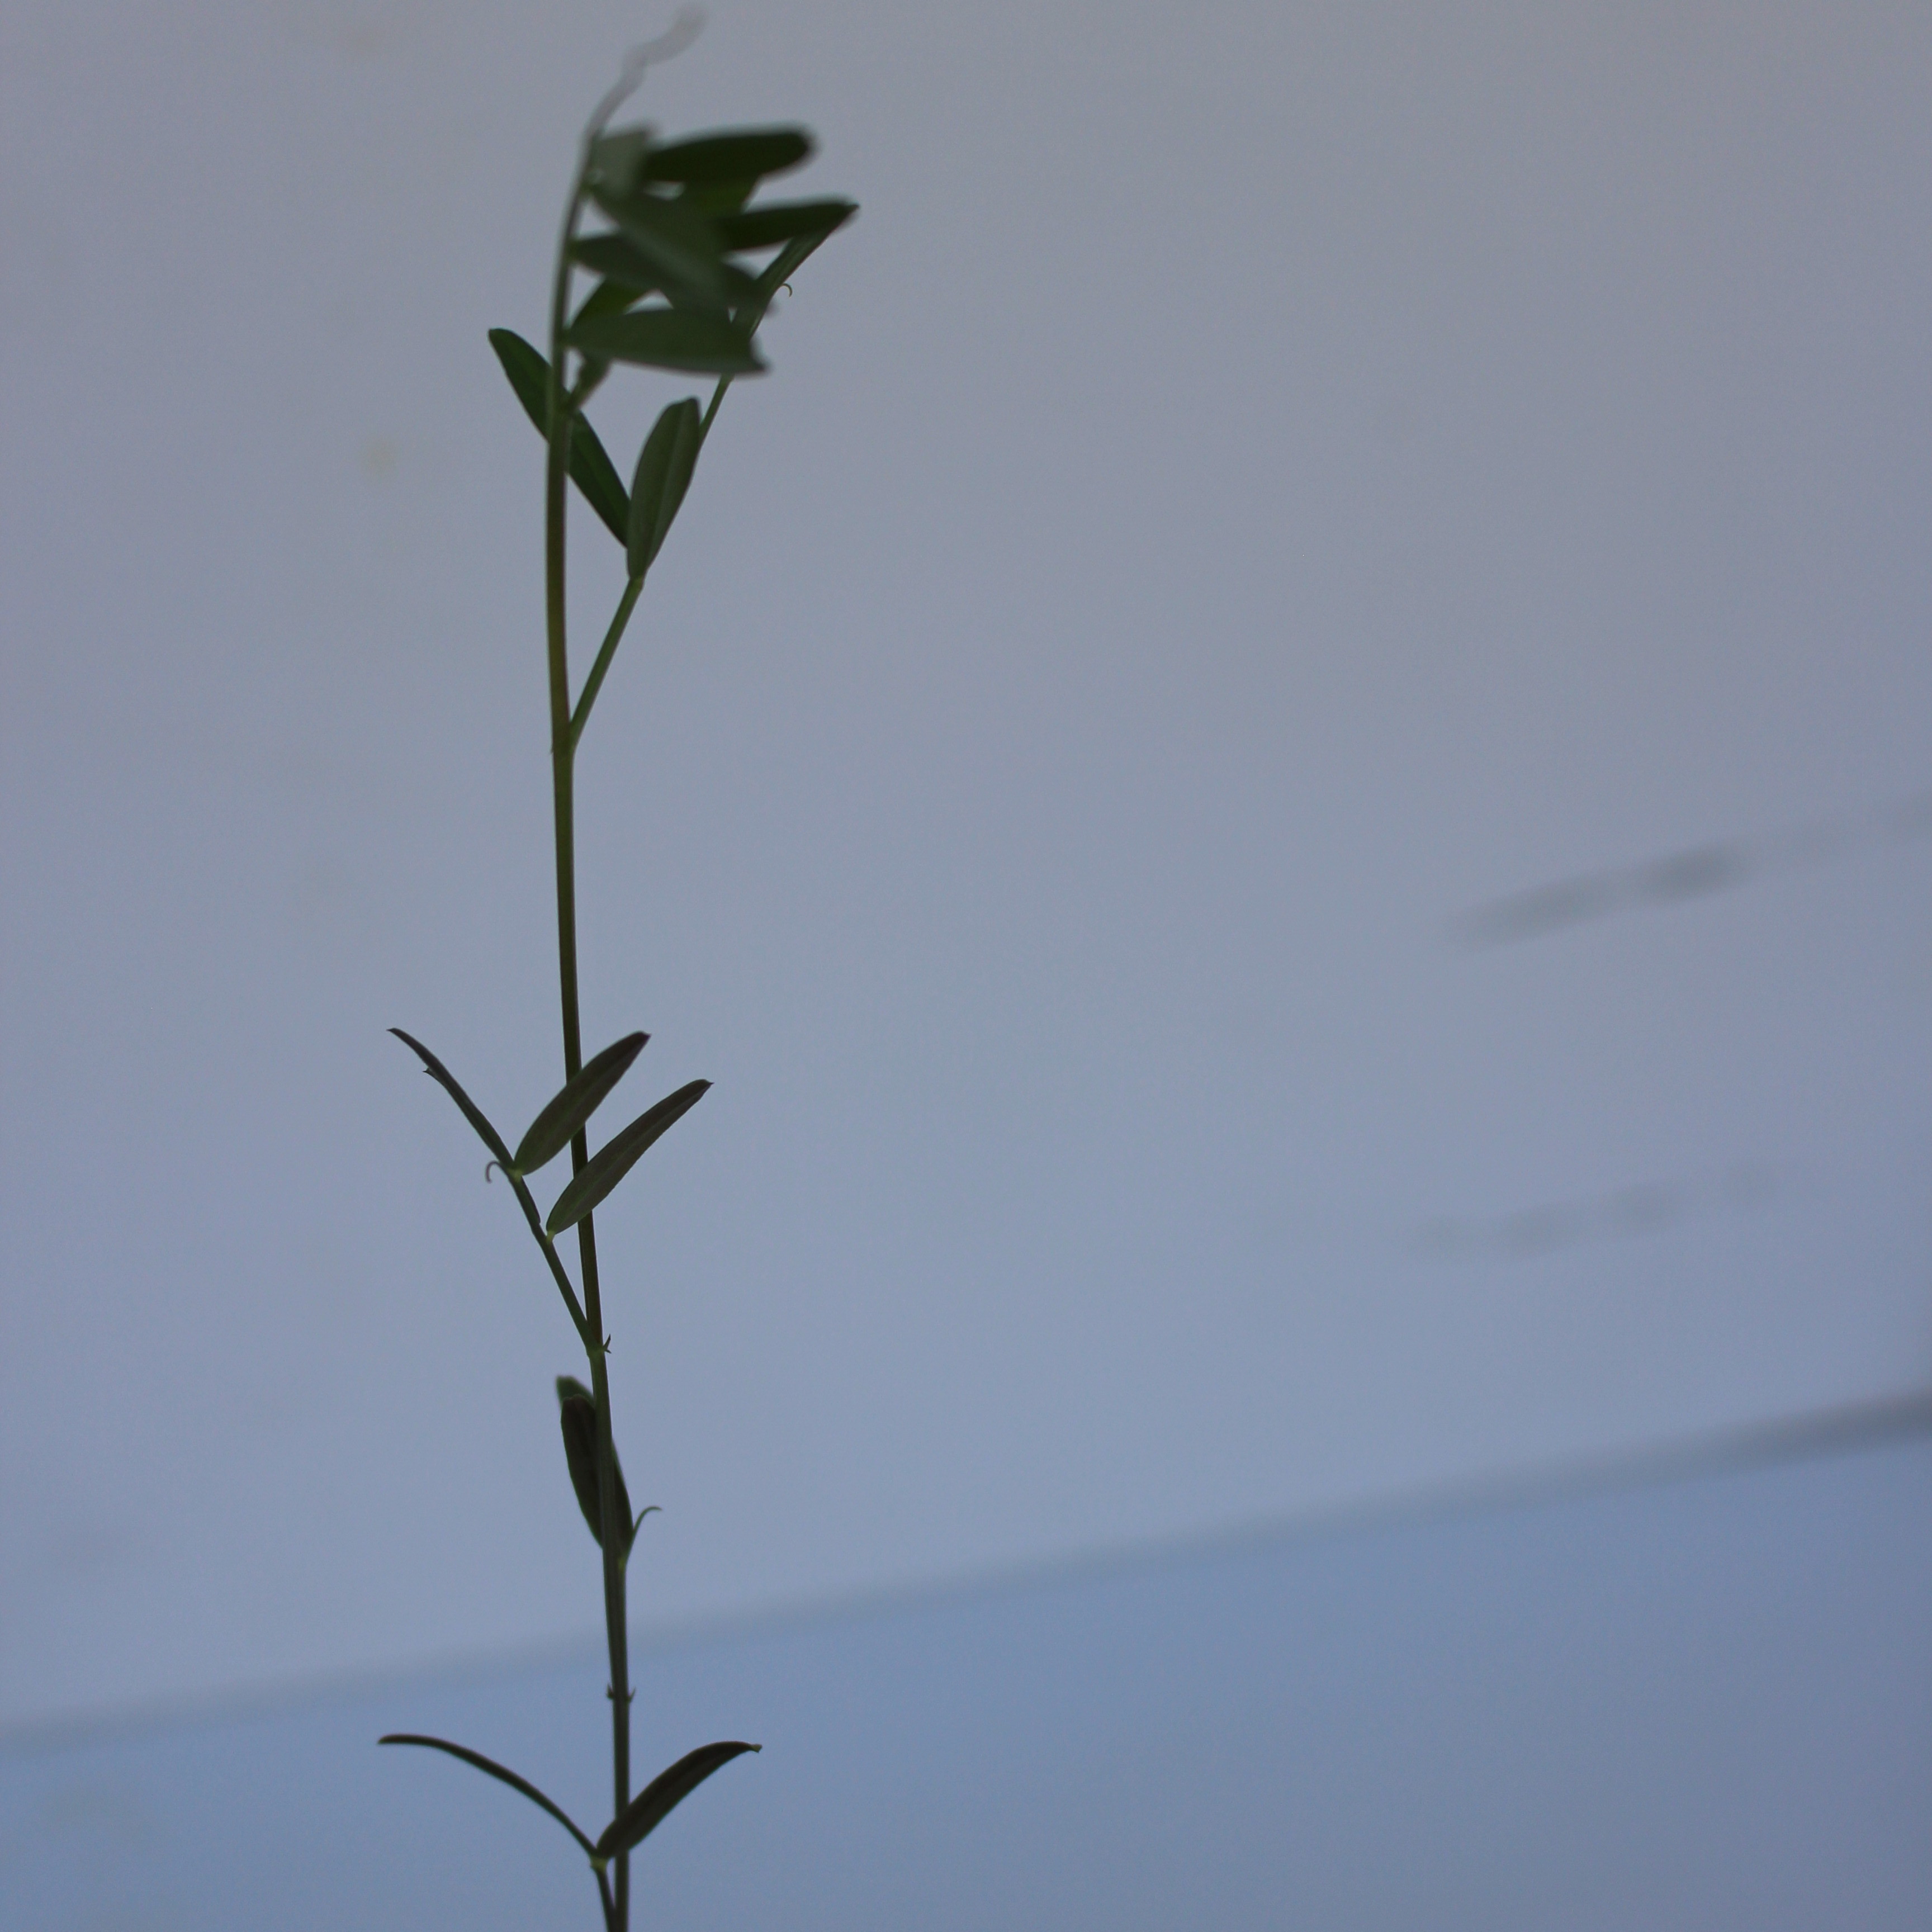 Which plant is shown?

Vicia sativa
